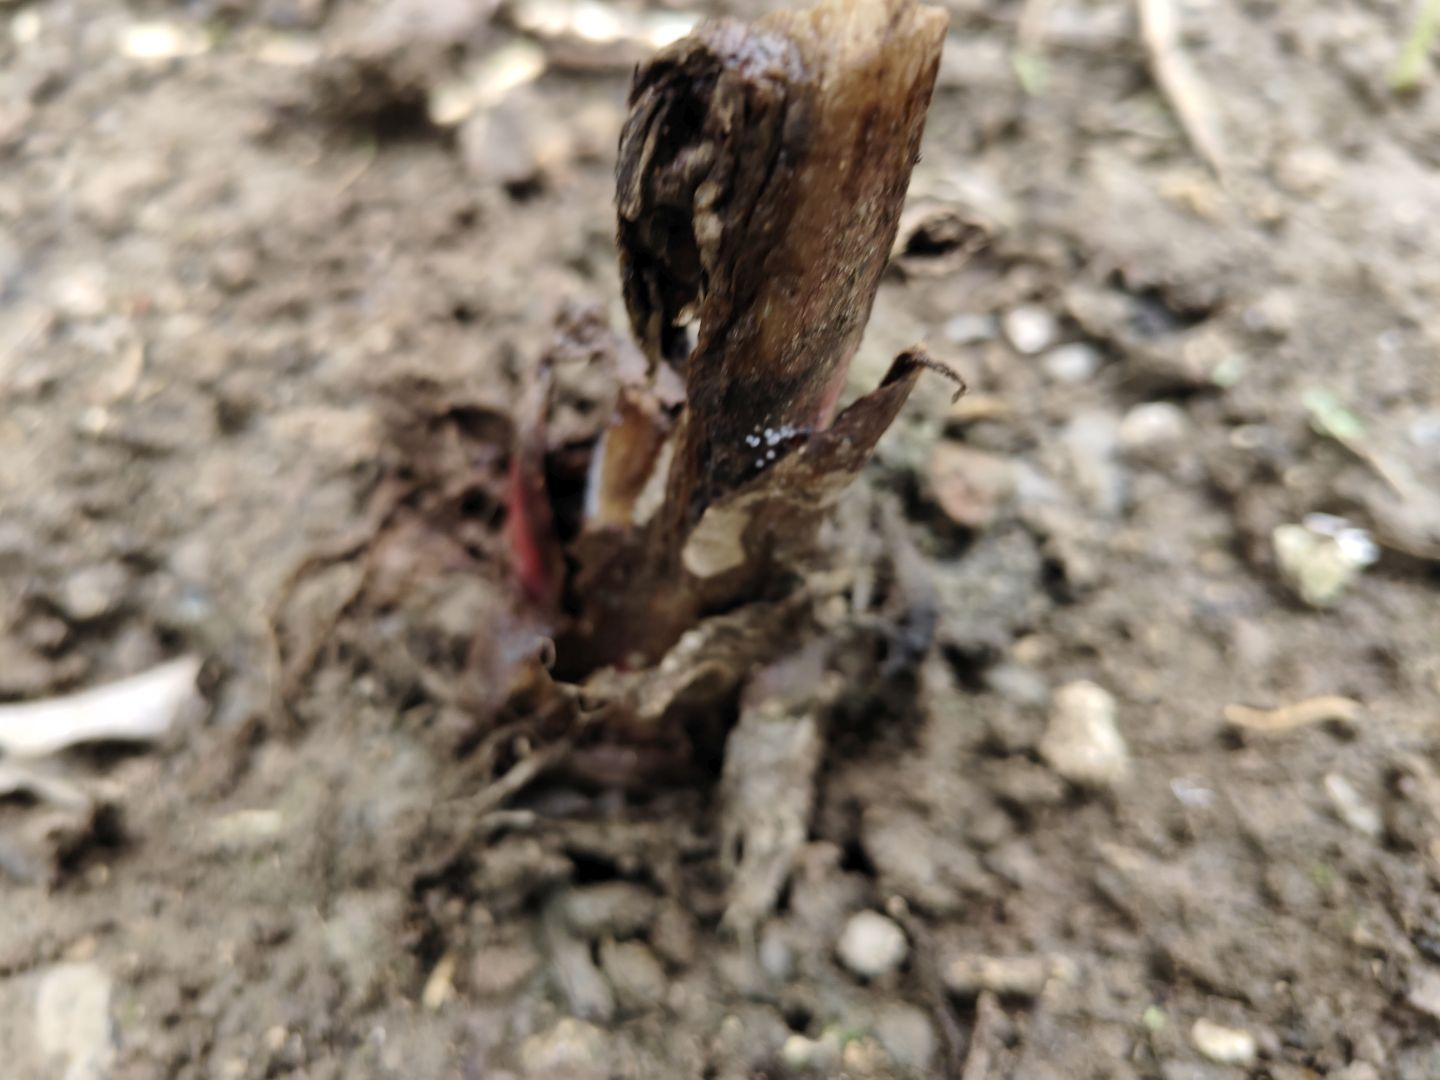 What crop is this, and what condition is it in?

taro, root rot
